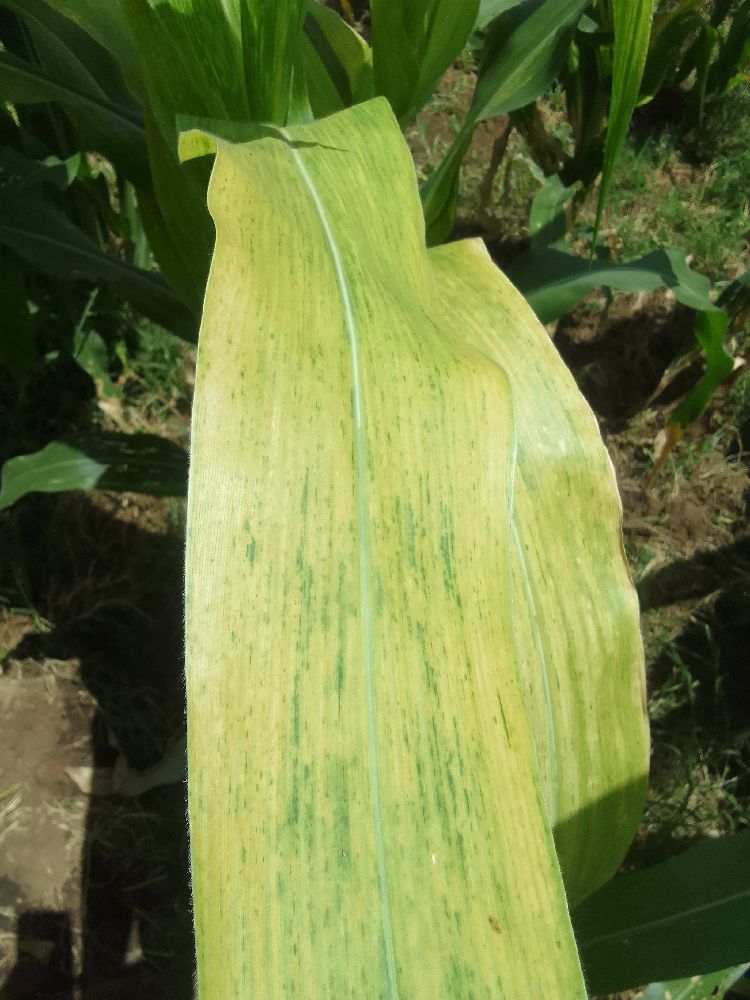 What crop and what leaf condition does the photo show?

maize, maize lethal necrosis
